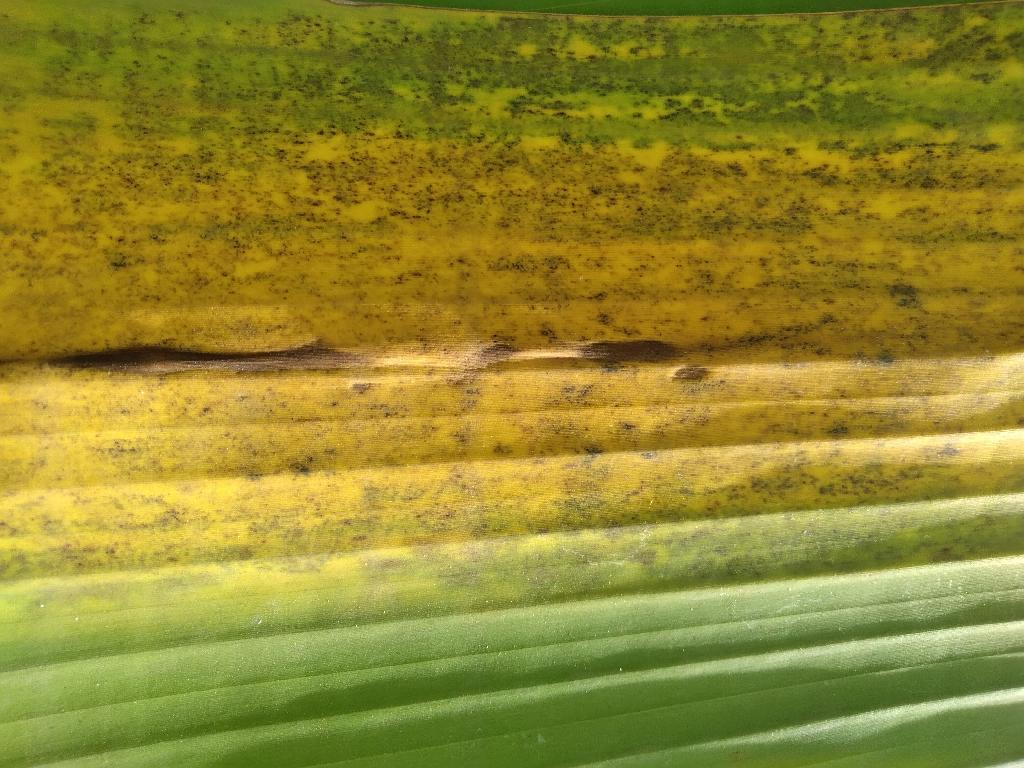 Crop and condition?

banana, black sigatoka
